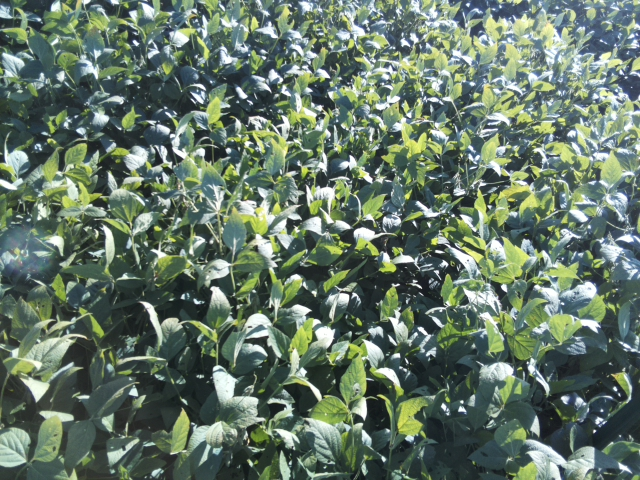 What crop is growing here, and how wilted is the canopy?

soybean, leaflets folding inward at secondary pulvinus with no turgor loss in leaflets or petioles
